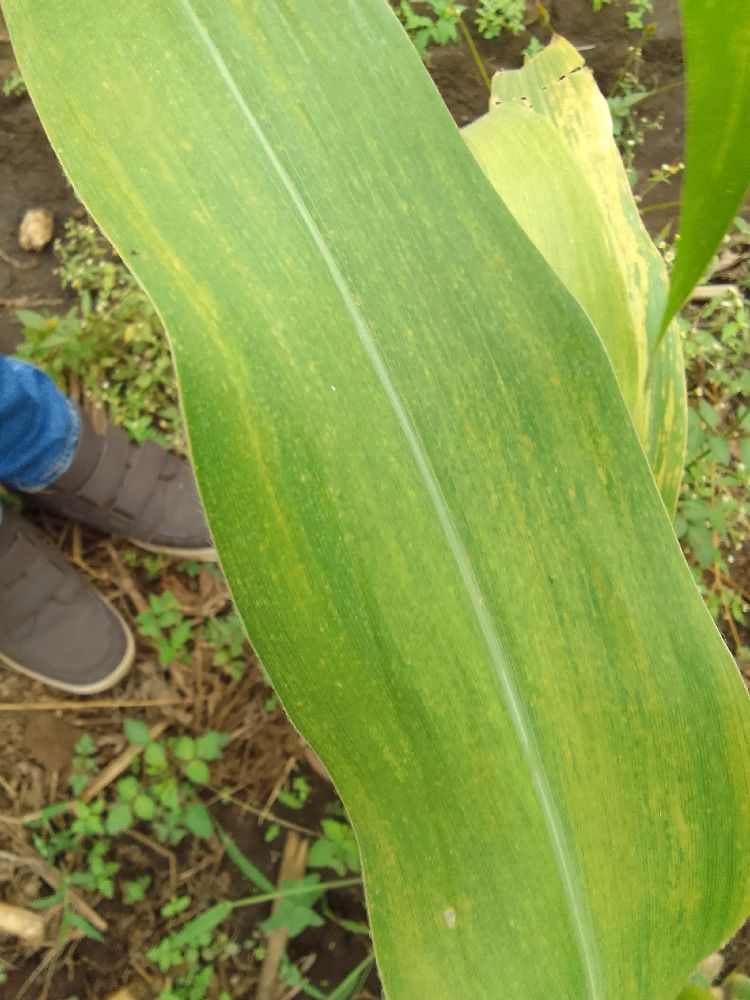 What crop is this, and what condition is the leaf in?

maize, maize lethal necrosis
